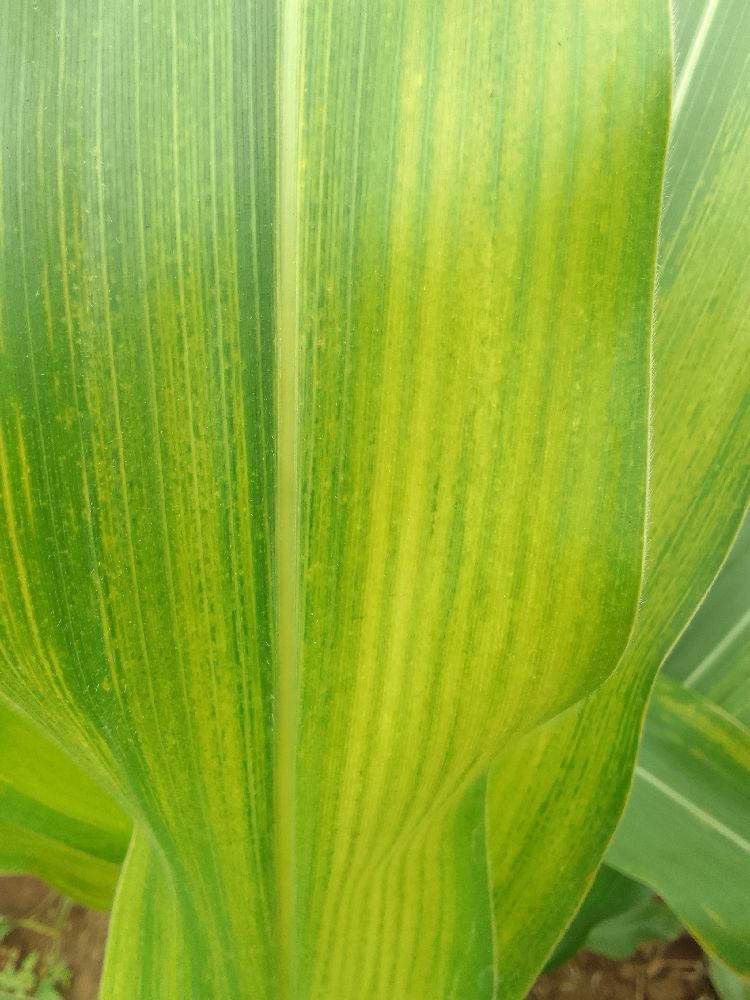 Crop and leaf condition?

maize, maize lethal necrosis
